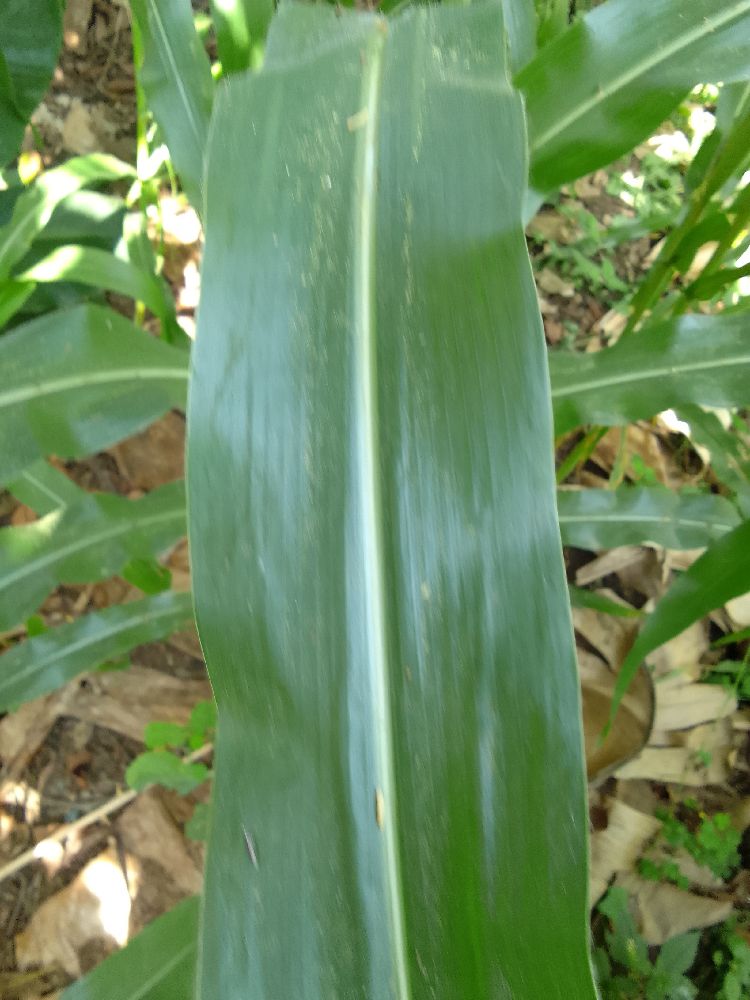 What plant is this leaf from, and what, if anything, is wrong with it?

maize, healthy
